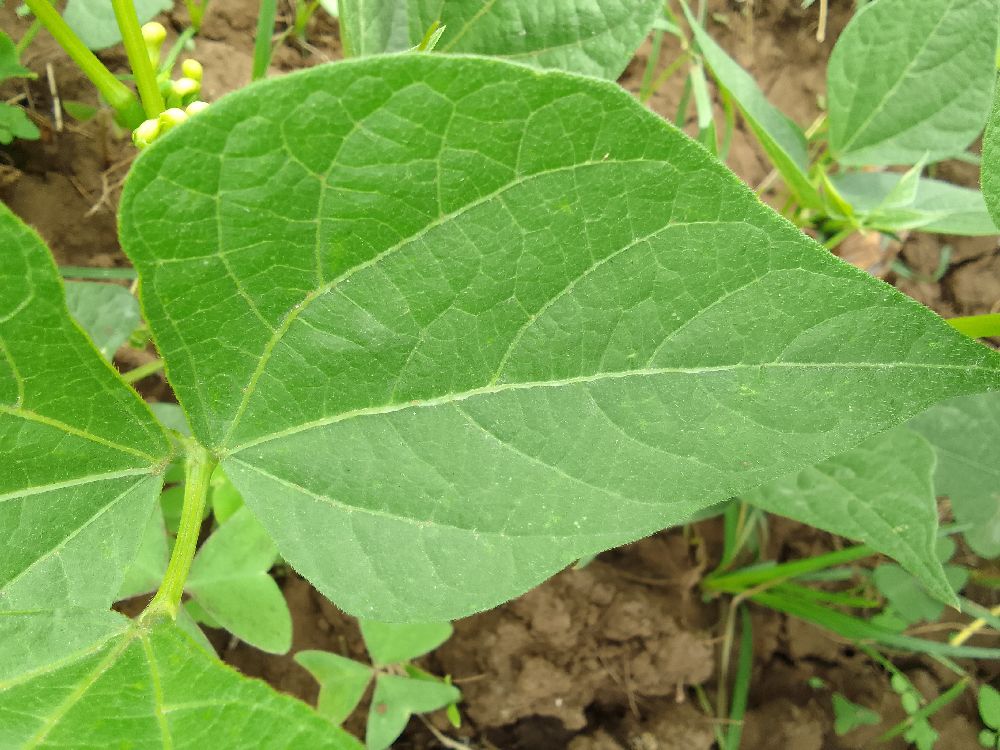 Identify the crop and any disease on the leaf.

common bean, healthy
